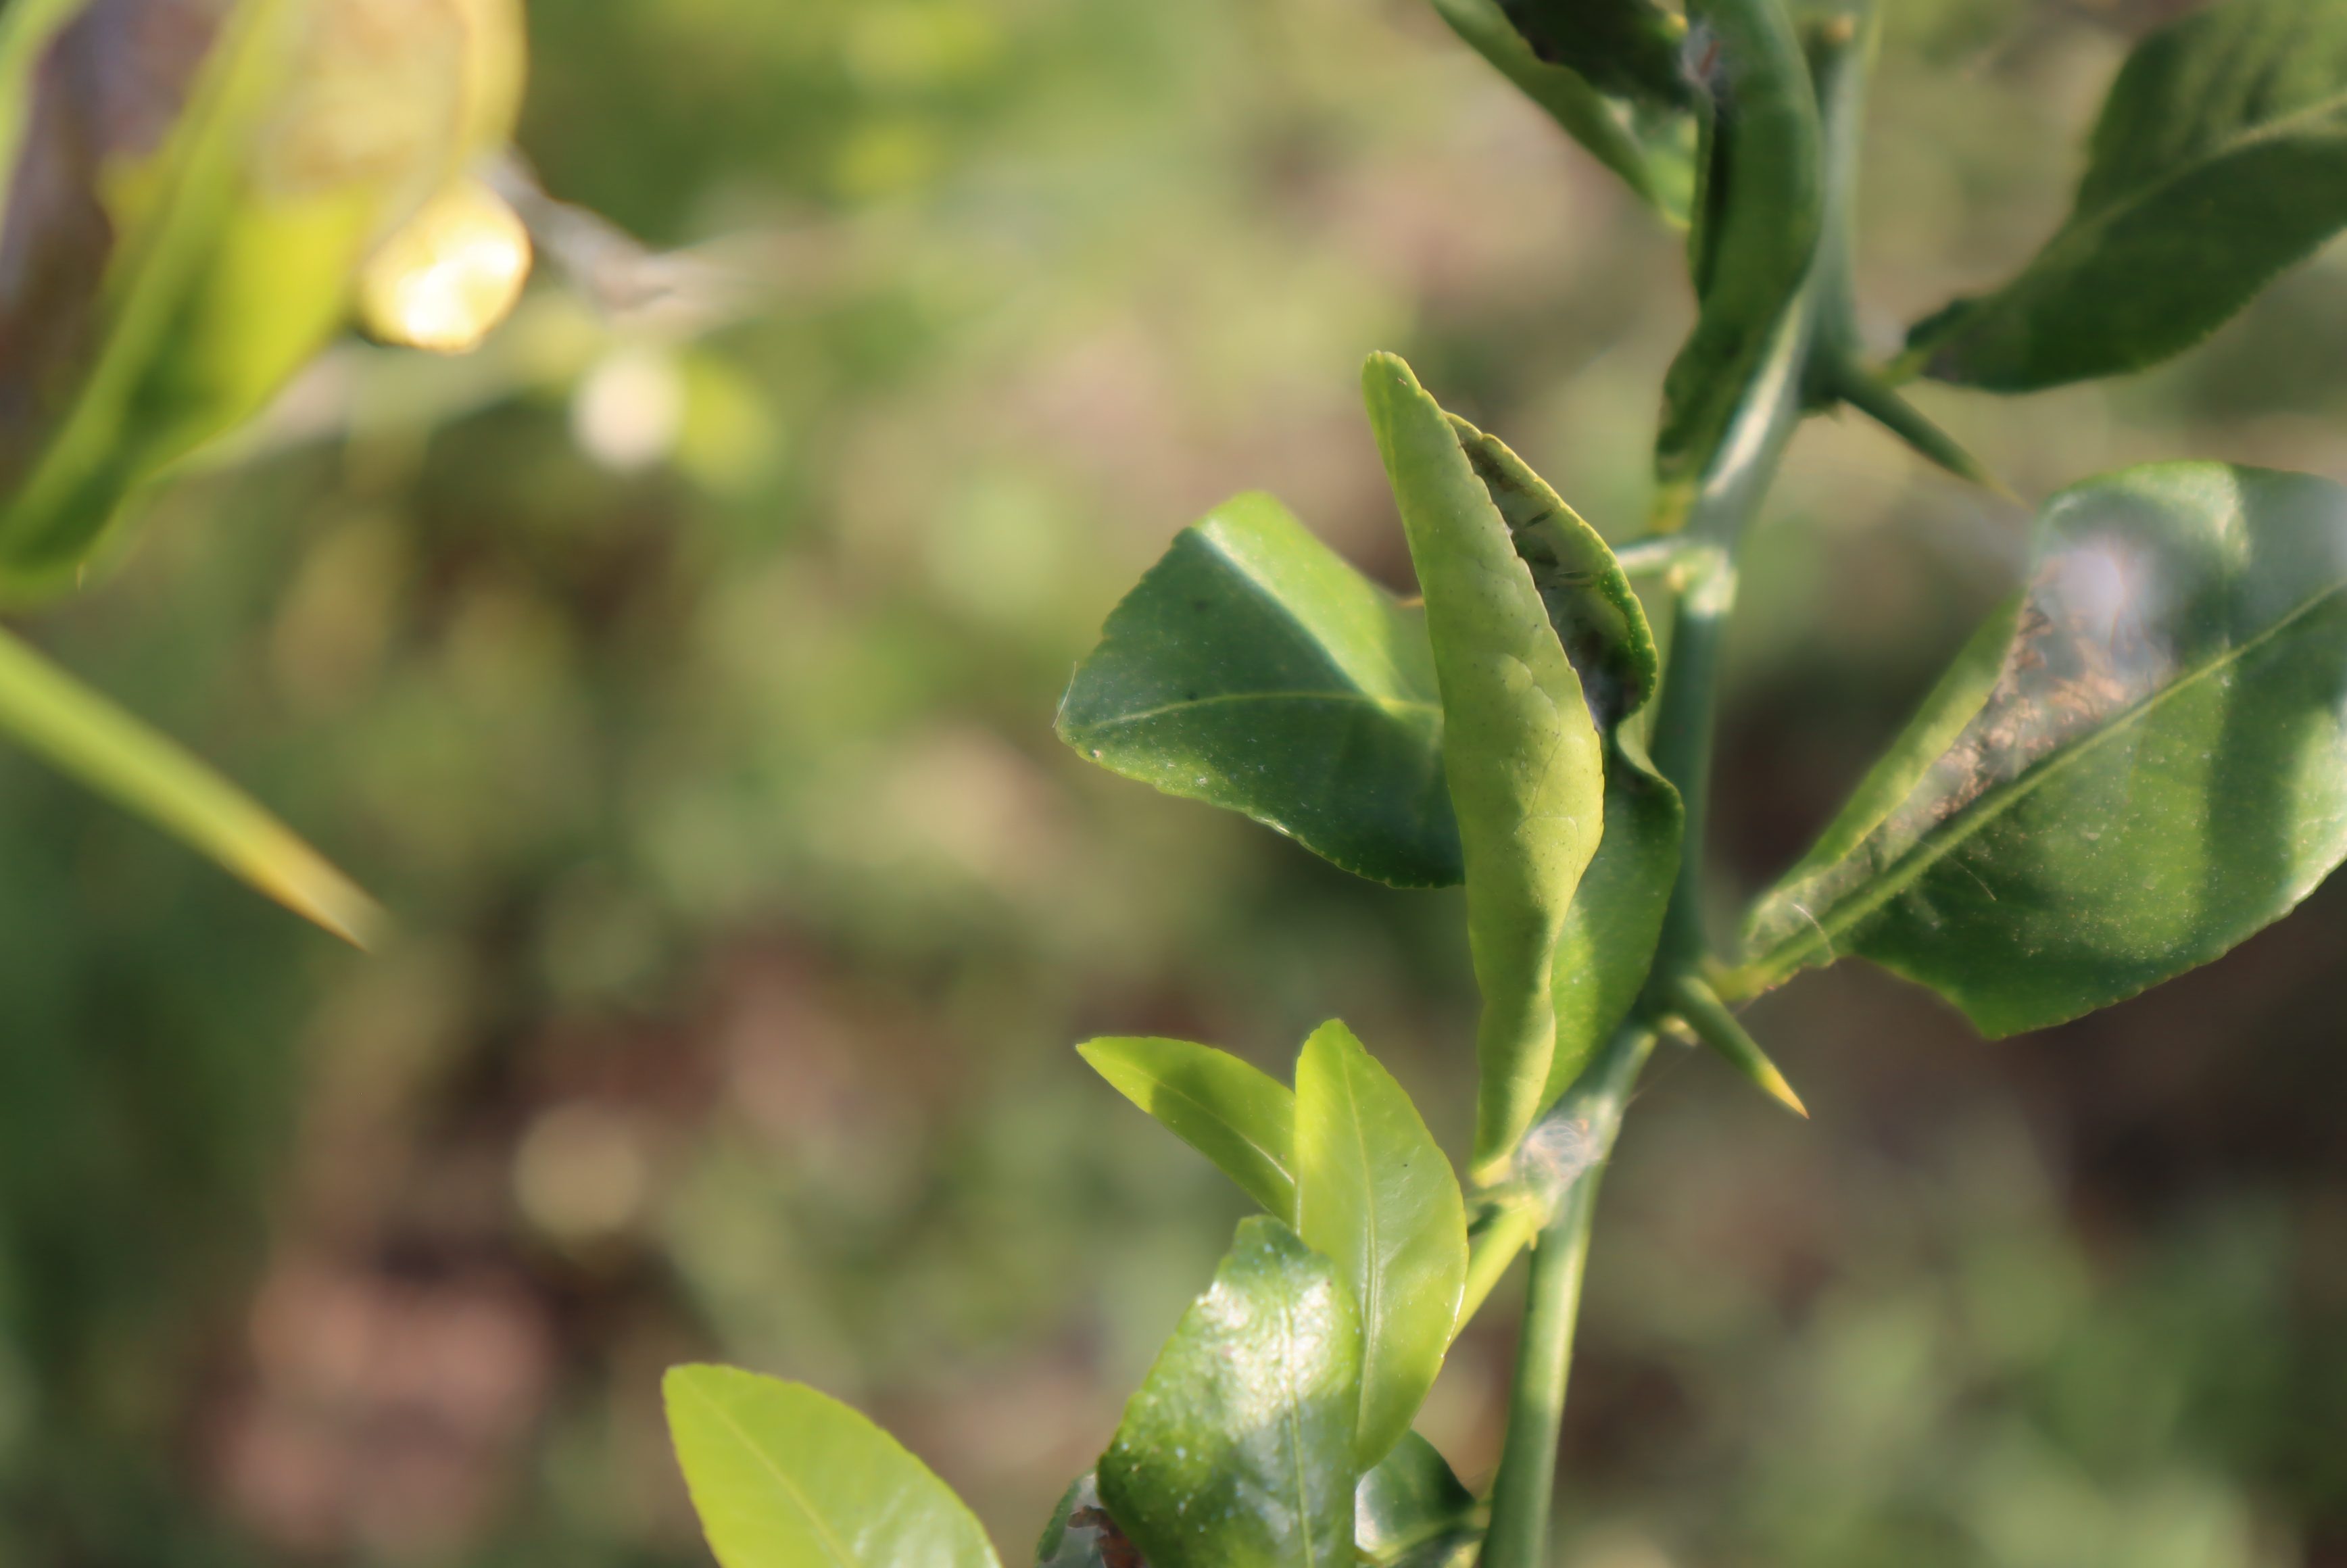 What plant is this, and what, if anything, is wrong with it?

citrus, leafminer
